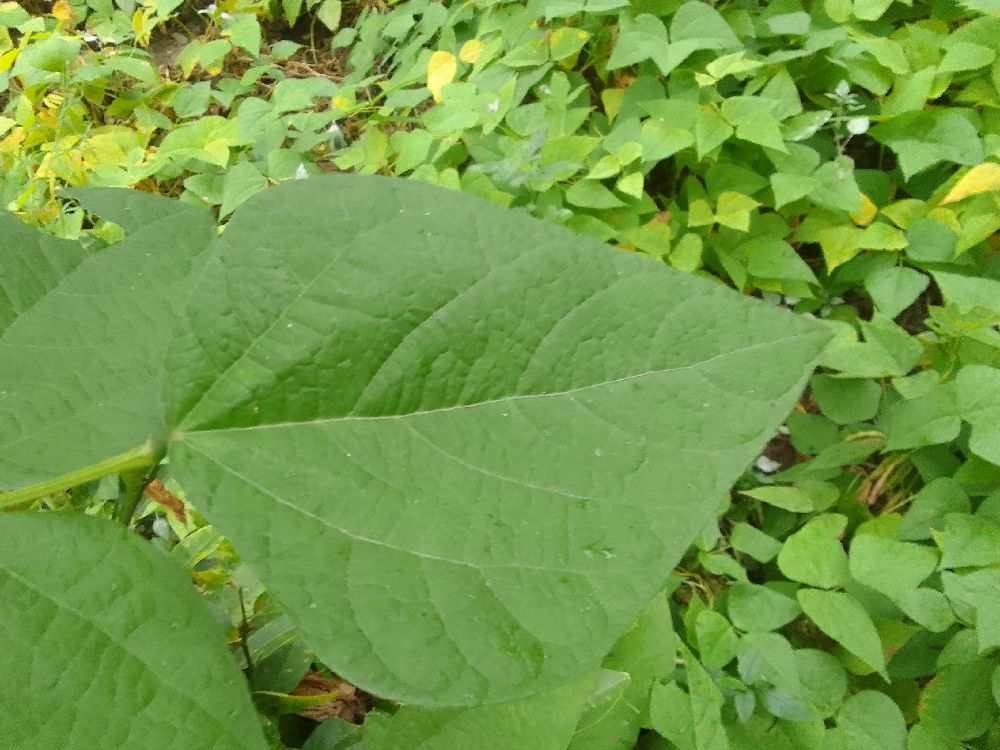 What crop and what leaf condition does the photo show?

common bean, healthy
